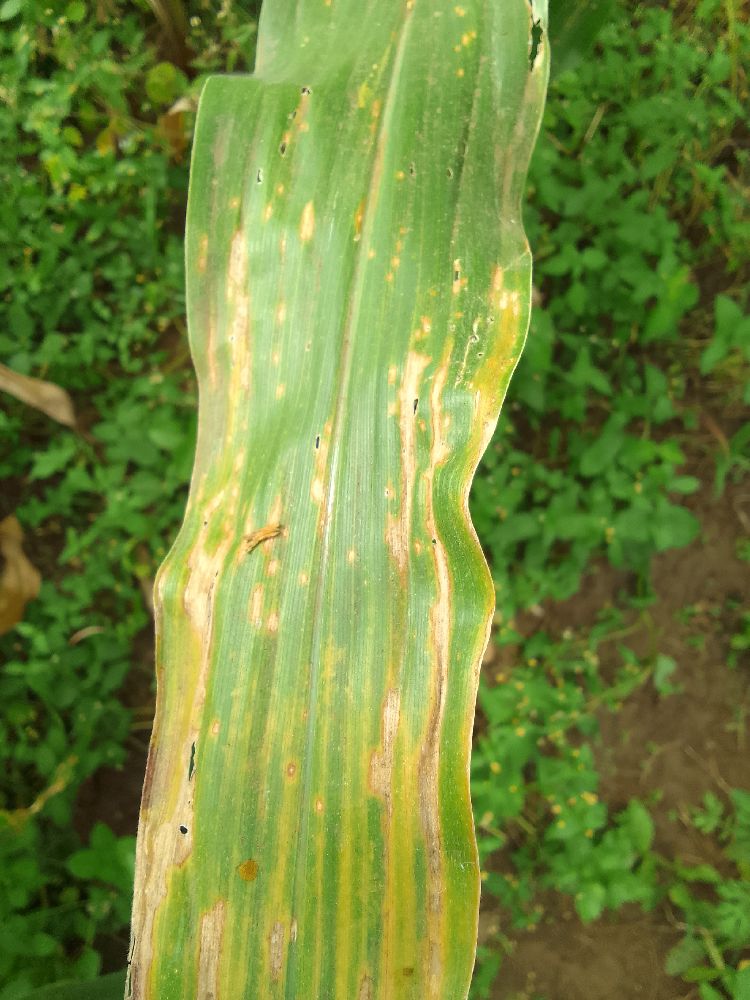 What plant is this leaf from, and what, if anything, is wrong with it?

maize, maize lethal necrosis
